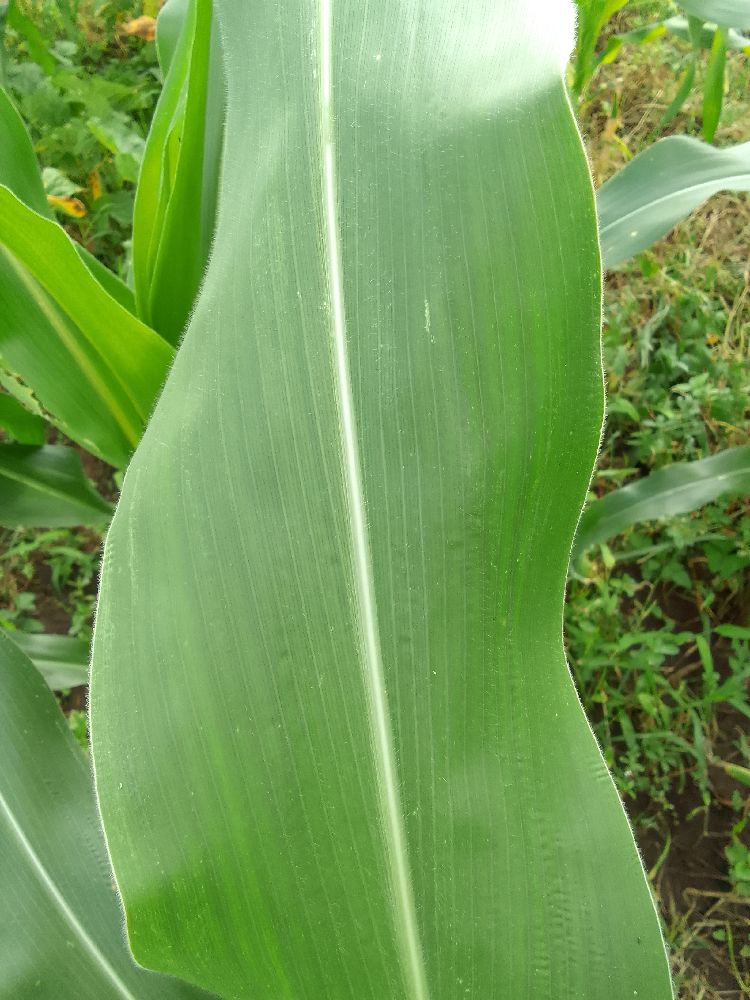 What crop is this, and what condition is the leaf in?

maize, healthy
